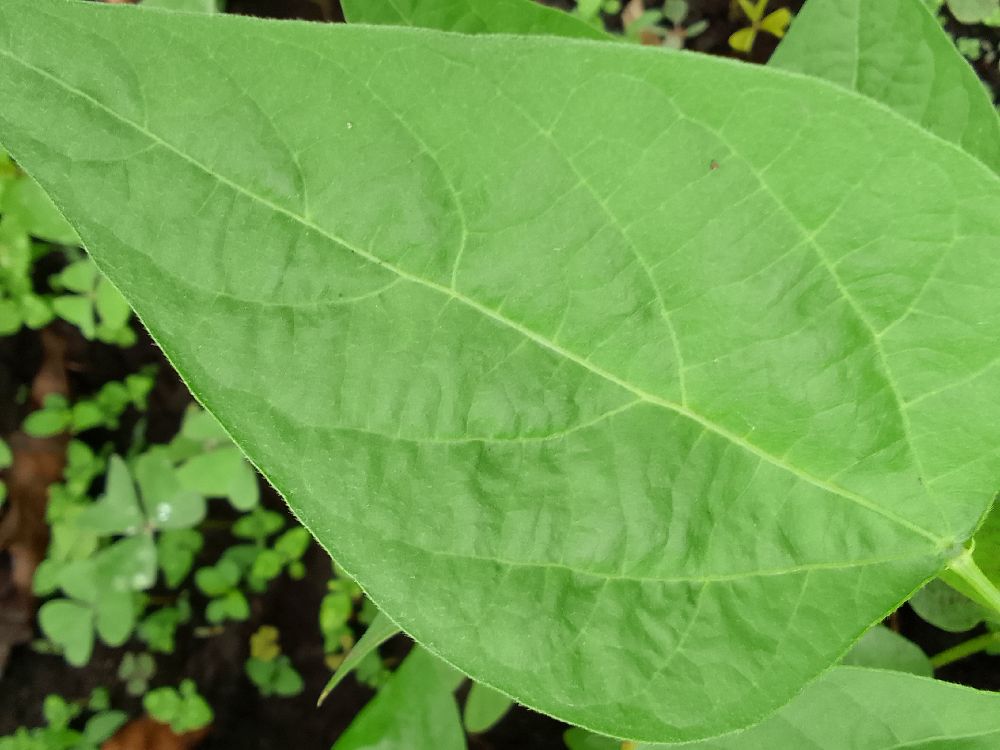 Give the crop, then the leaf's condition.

common bean, healthy
